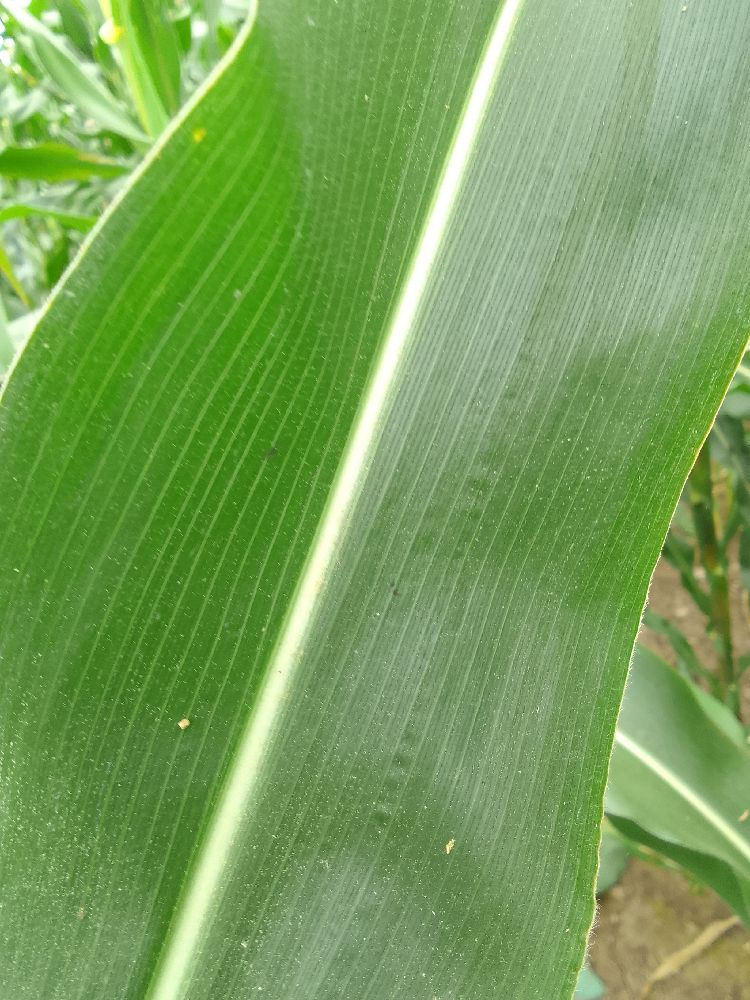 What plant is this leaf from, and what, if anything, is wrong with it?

maize, healthy
